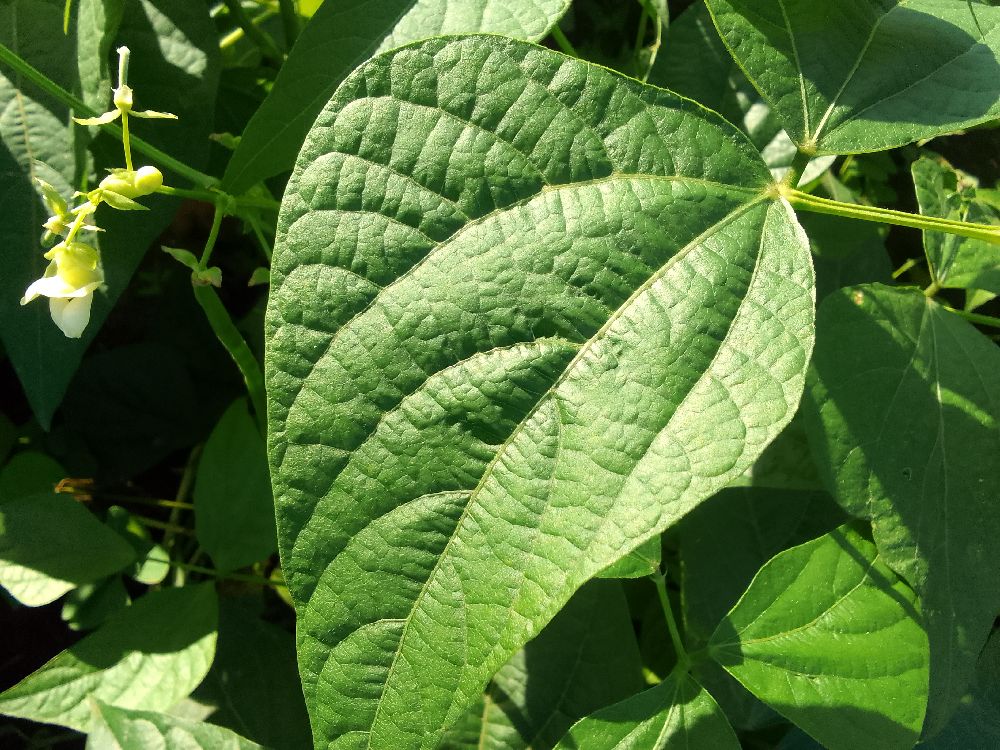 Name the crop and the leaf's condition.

common bean, healthy
